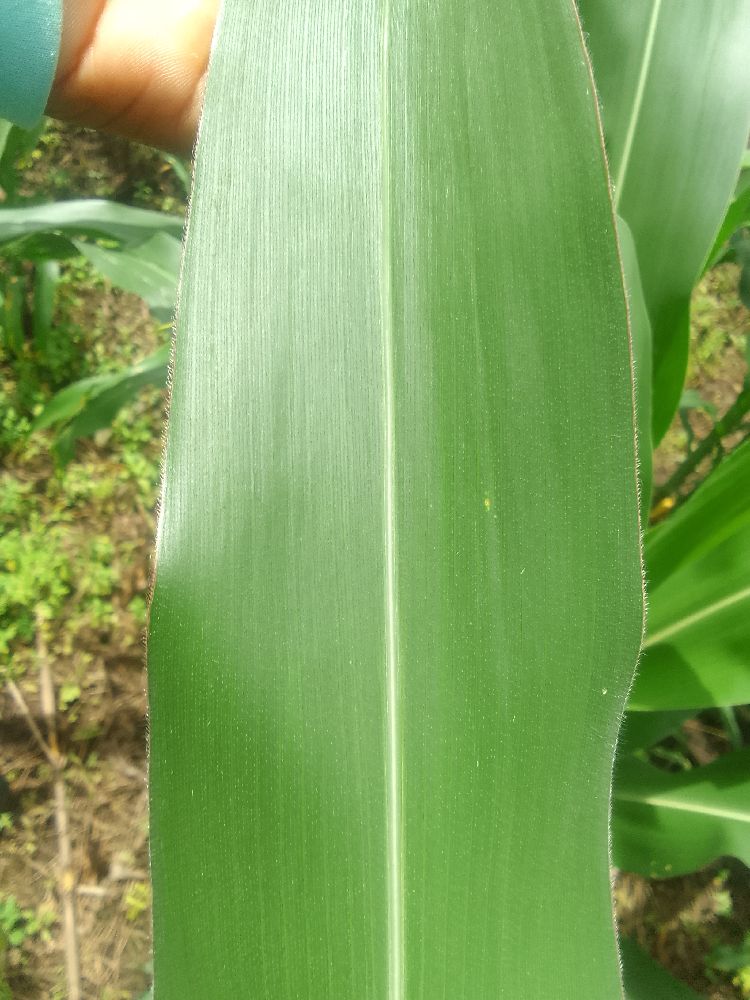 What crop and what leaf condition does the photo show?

maize, healthy
